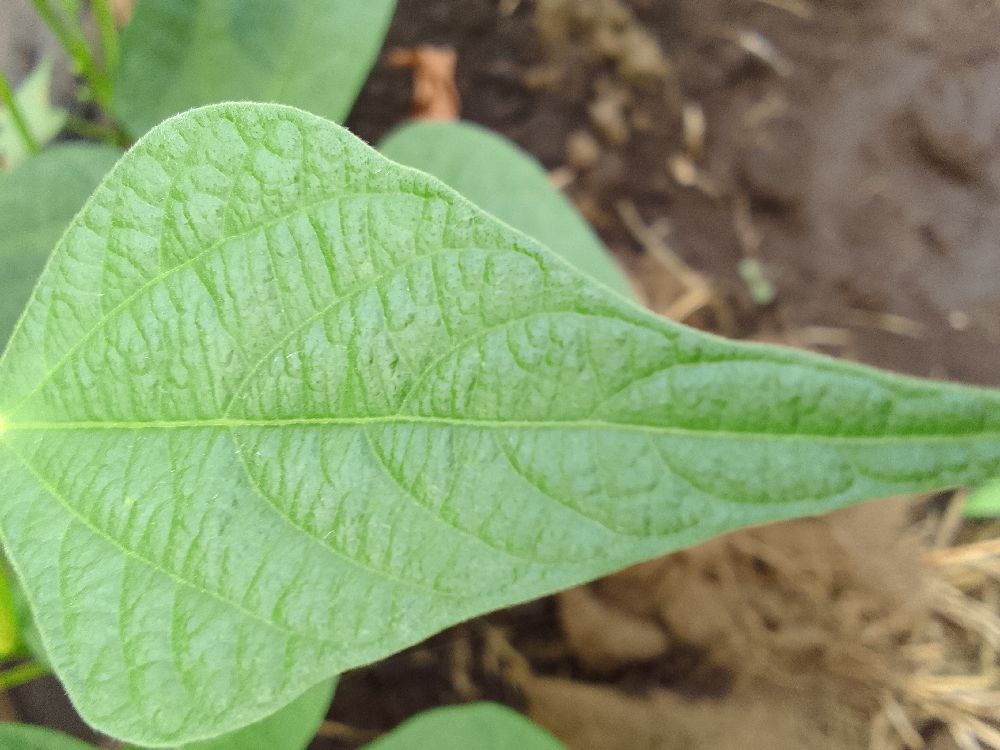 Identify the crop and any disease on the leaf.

common bean, healthy
